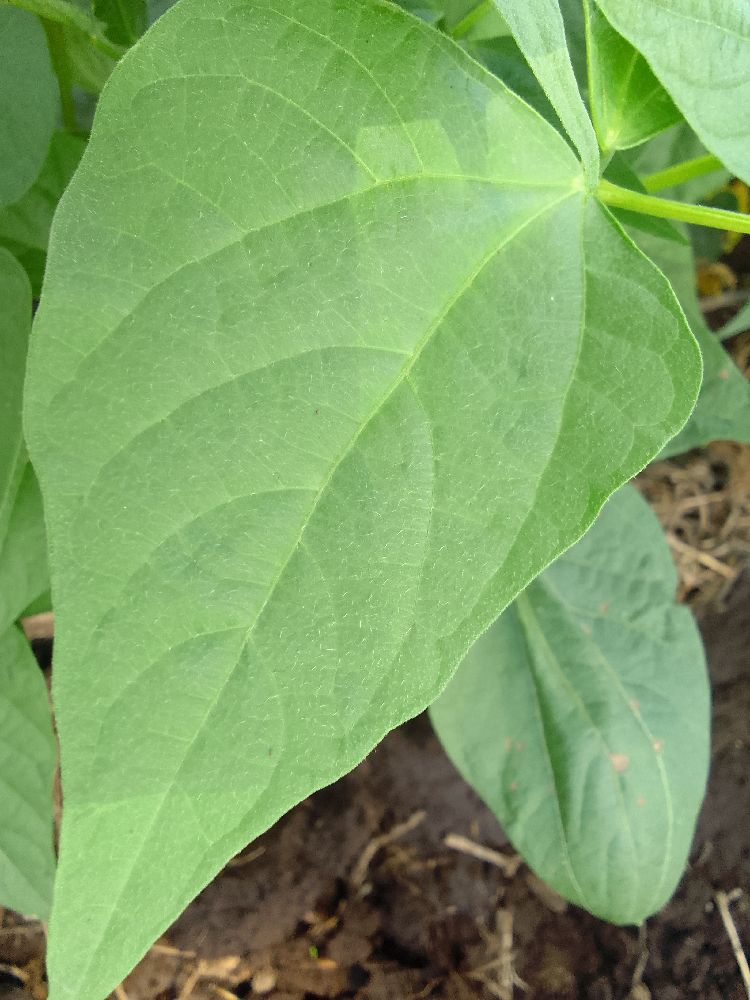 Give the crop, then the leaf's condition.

common bean, healthy
